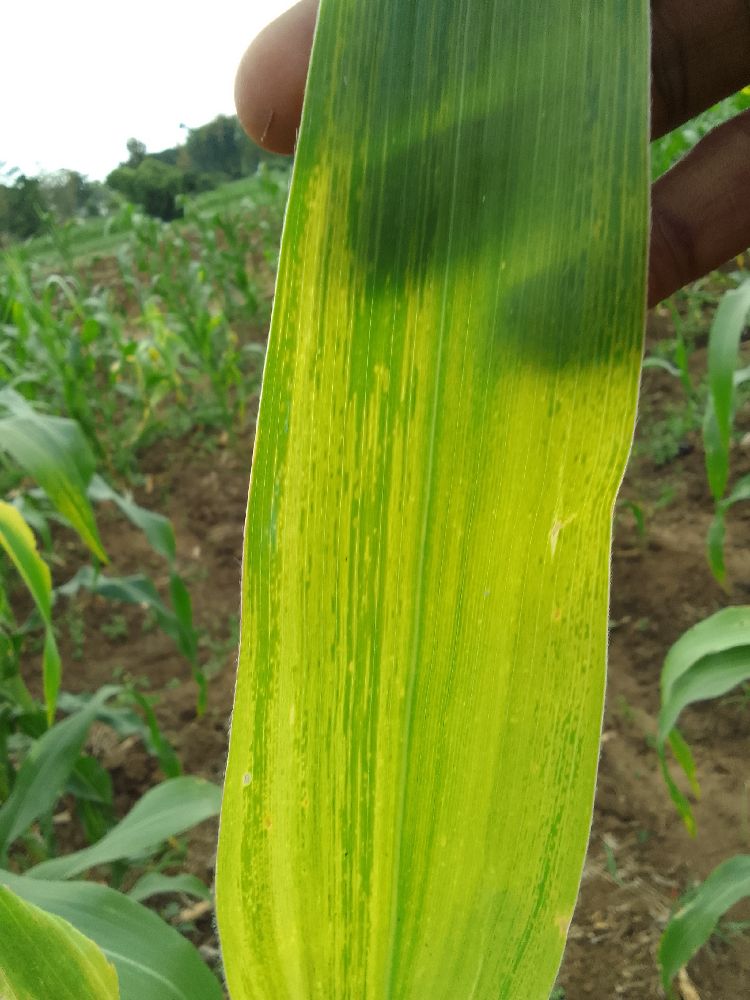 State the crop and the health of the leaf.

maize, maize lethal necrosis
